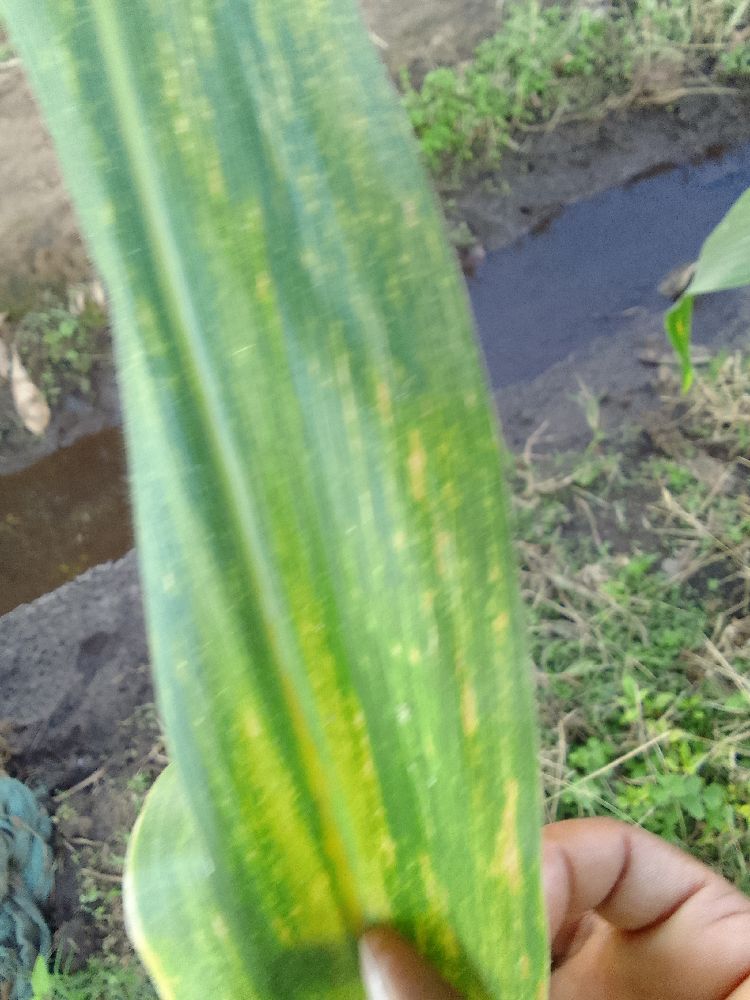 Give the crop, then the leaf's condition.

maize, maize lethal necrosis
